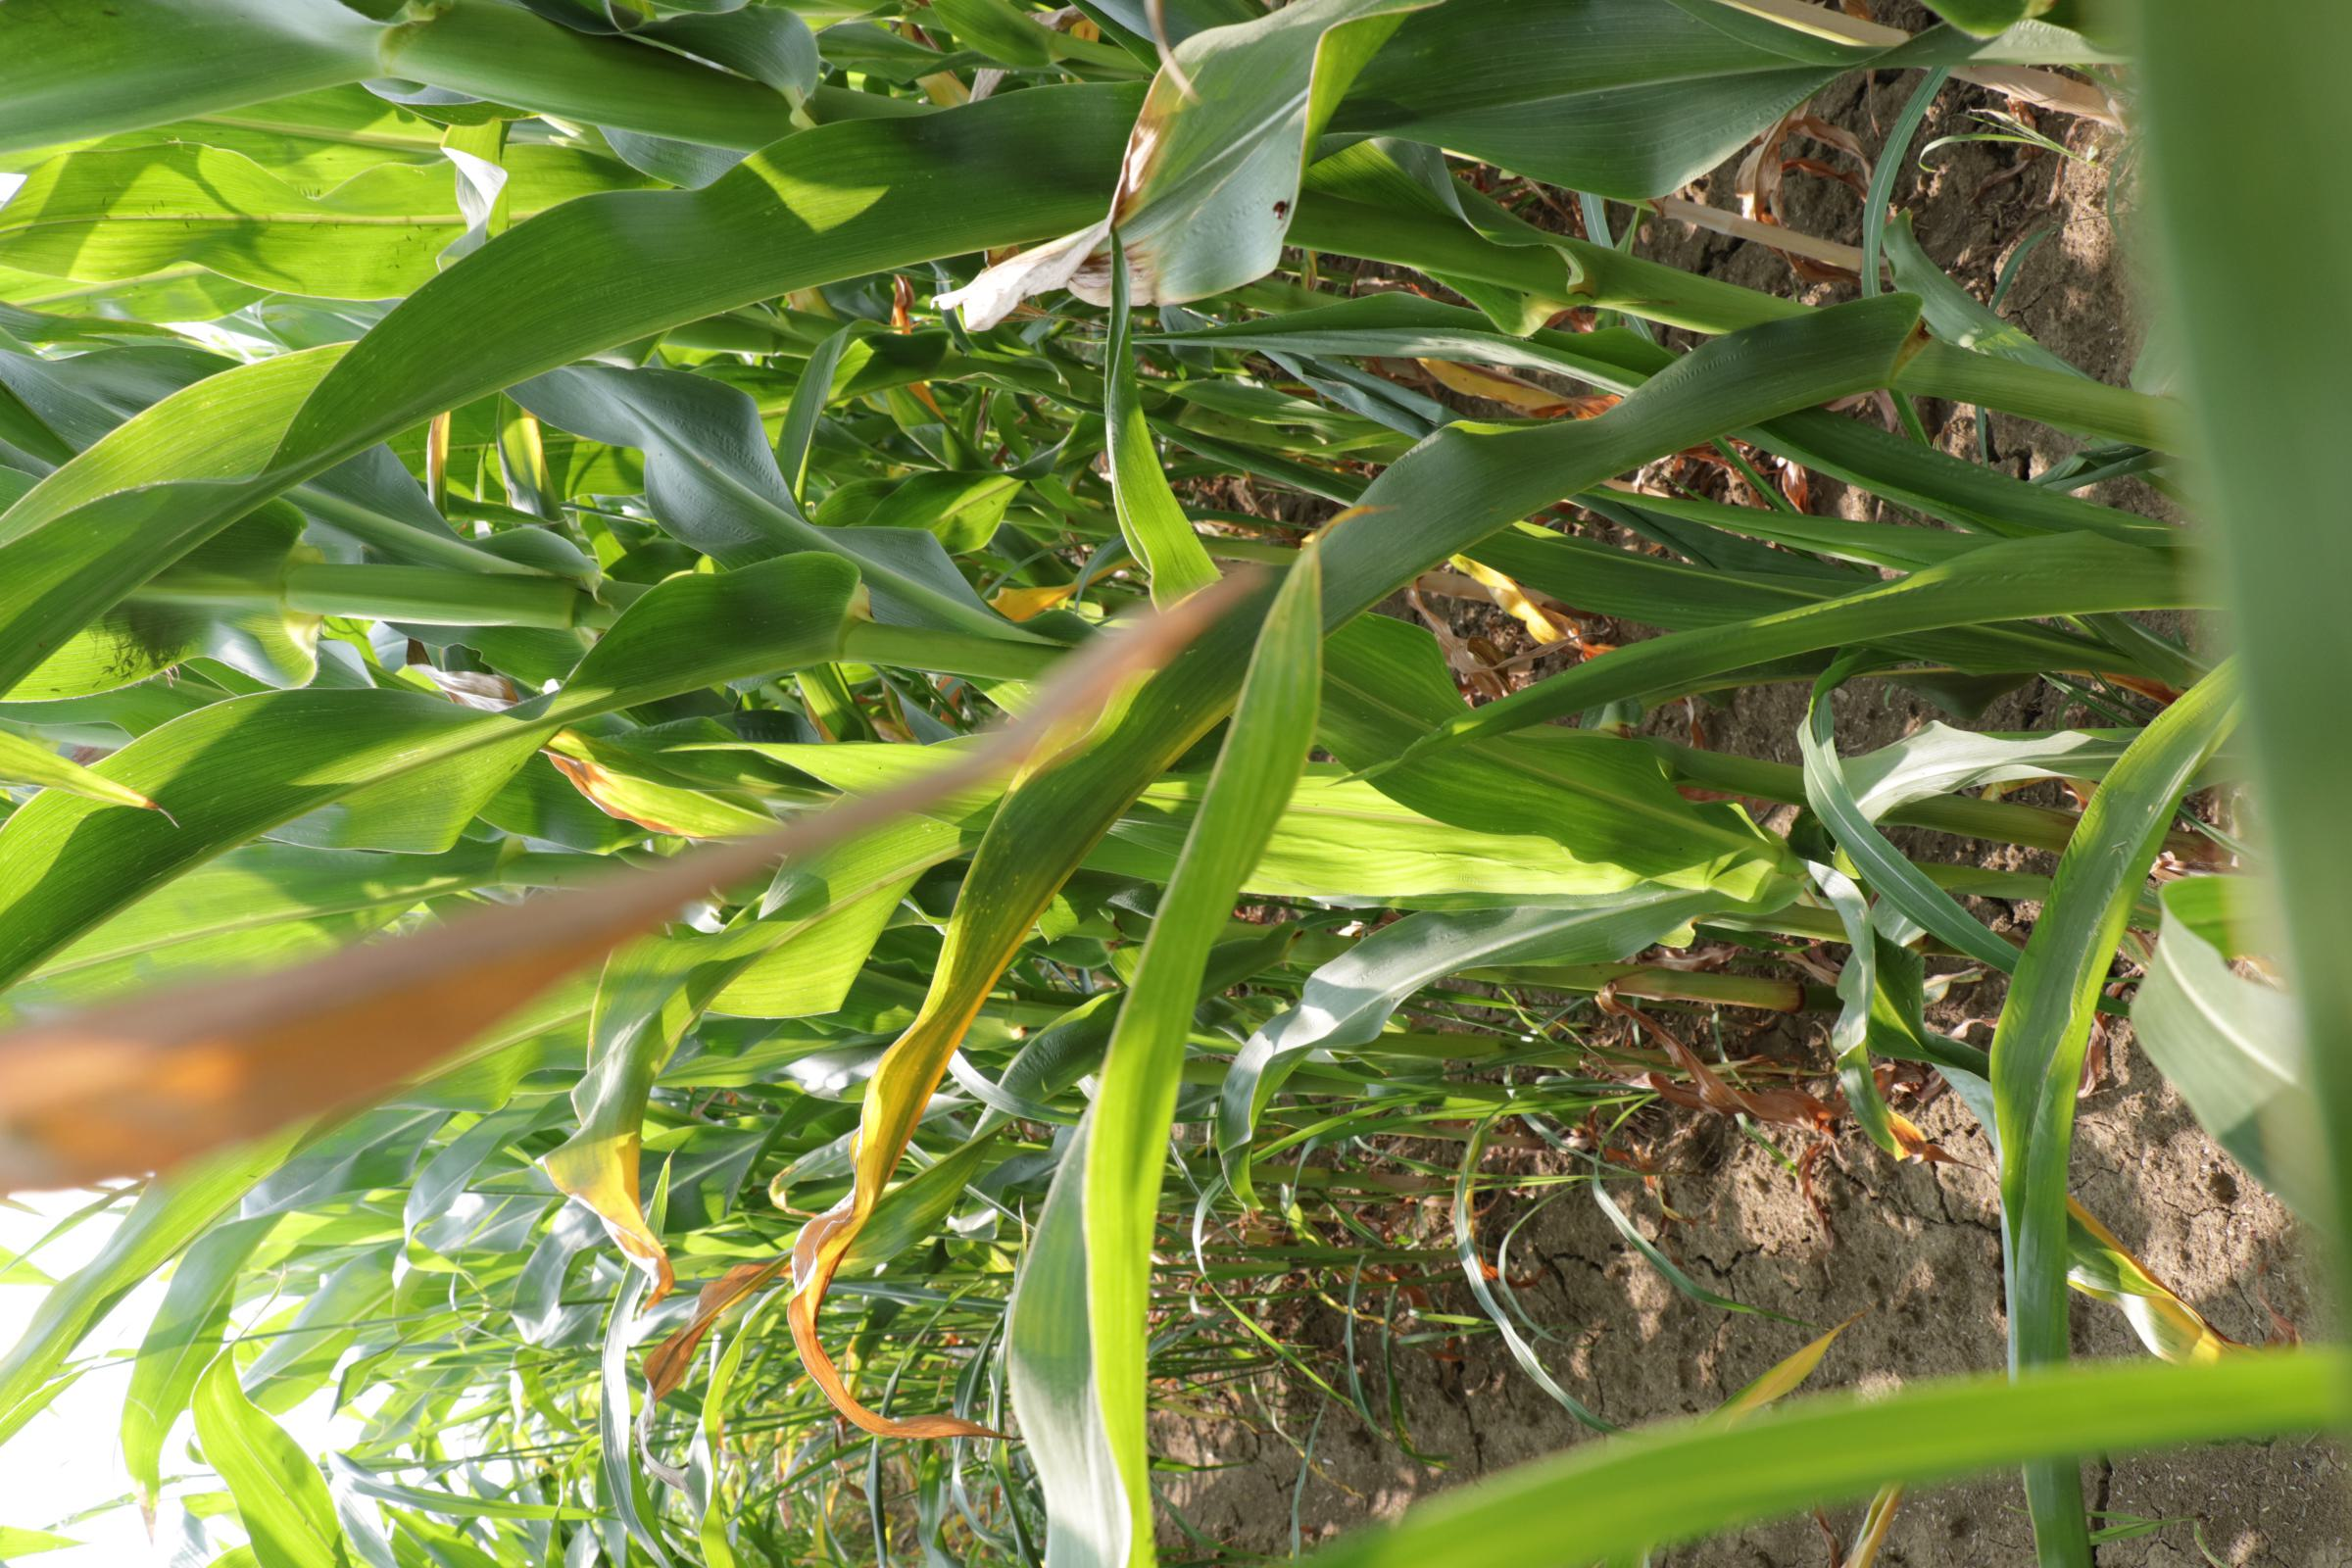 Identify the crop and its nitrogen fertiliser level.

maize, reduced nitrogen fertilisation
